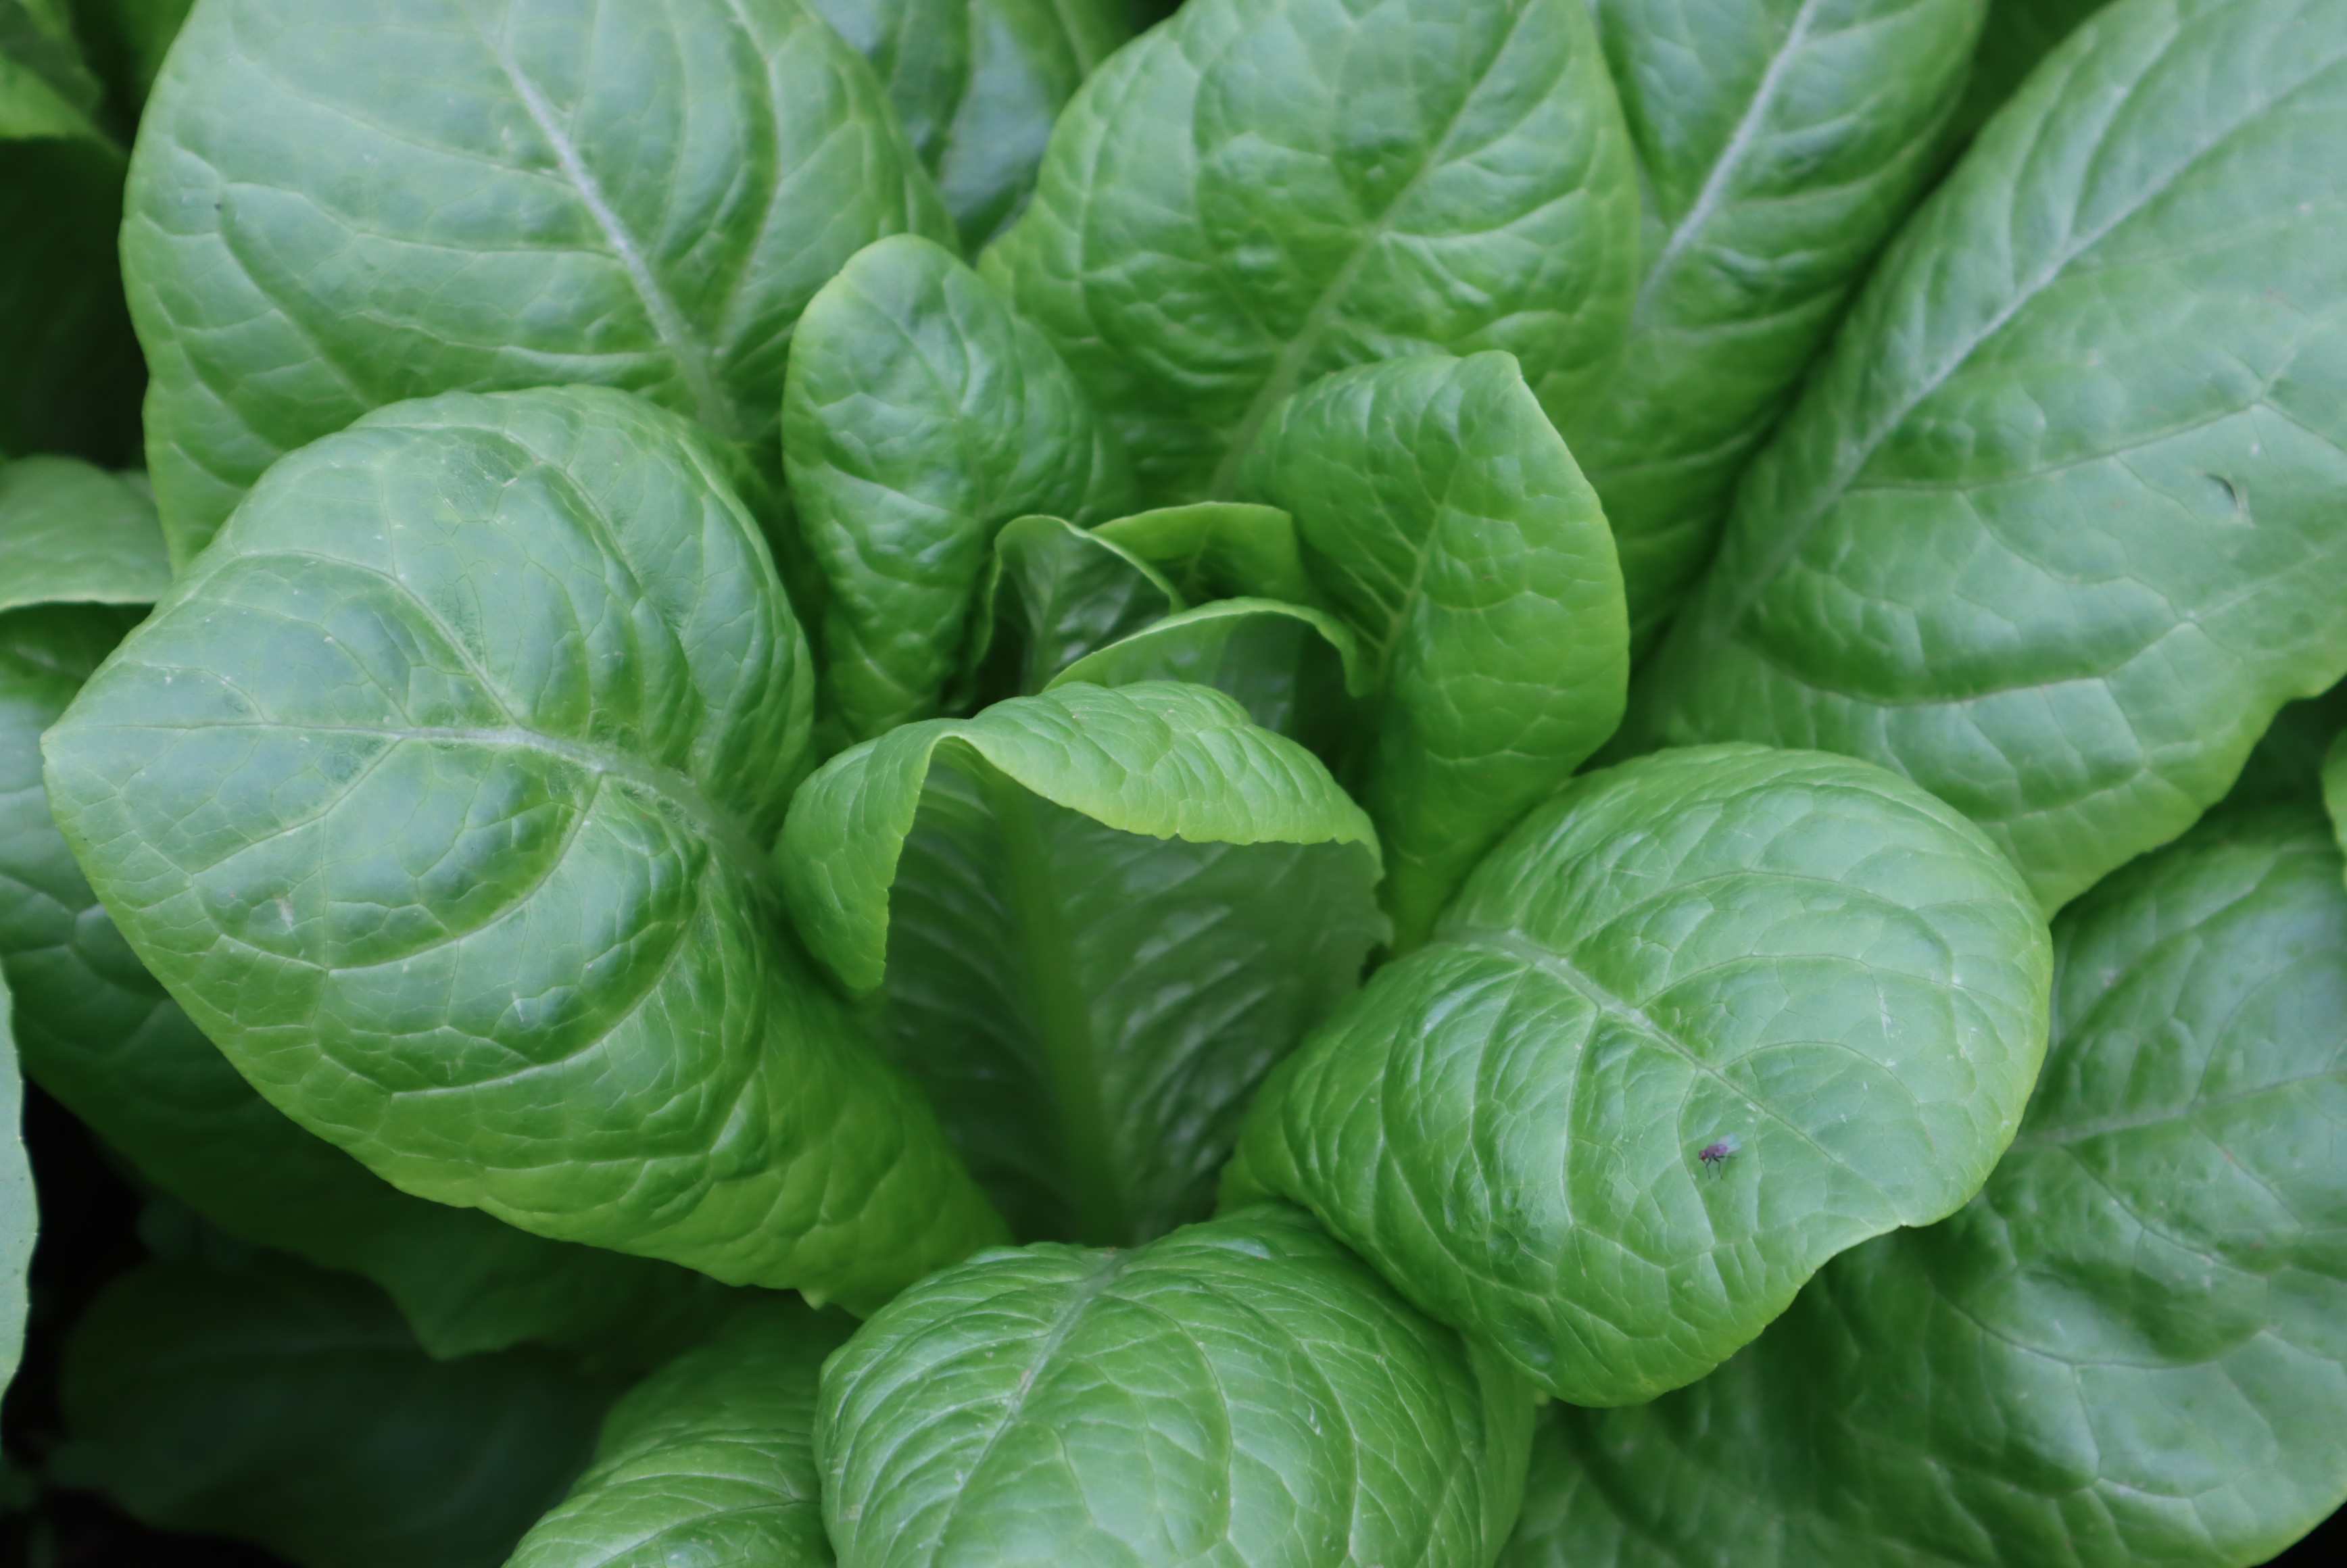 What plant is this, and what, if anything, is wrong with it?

lettuce, healthy
